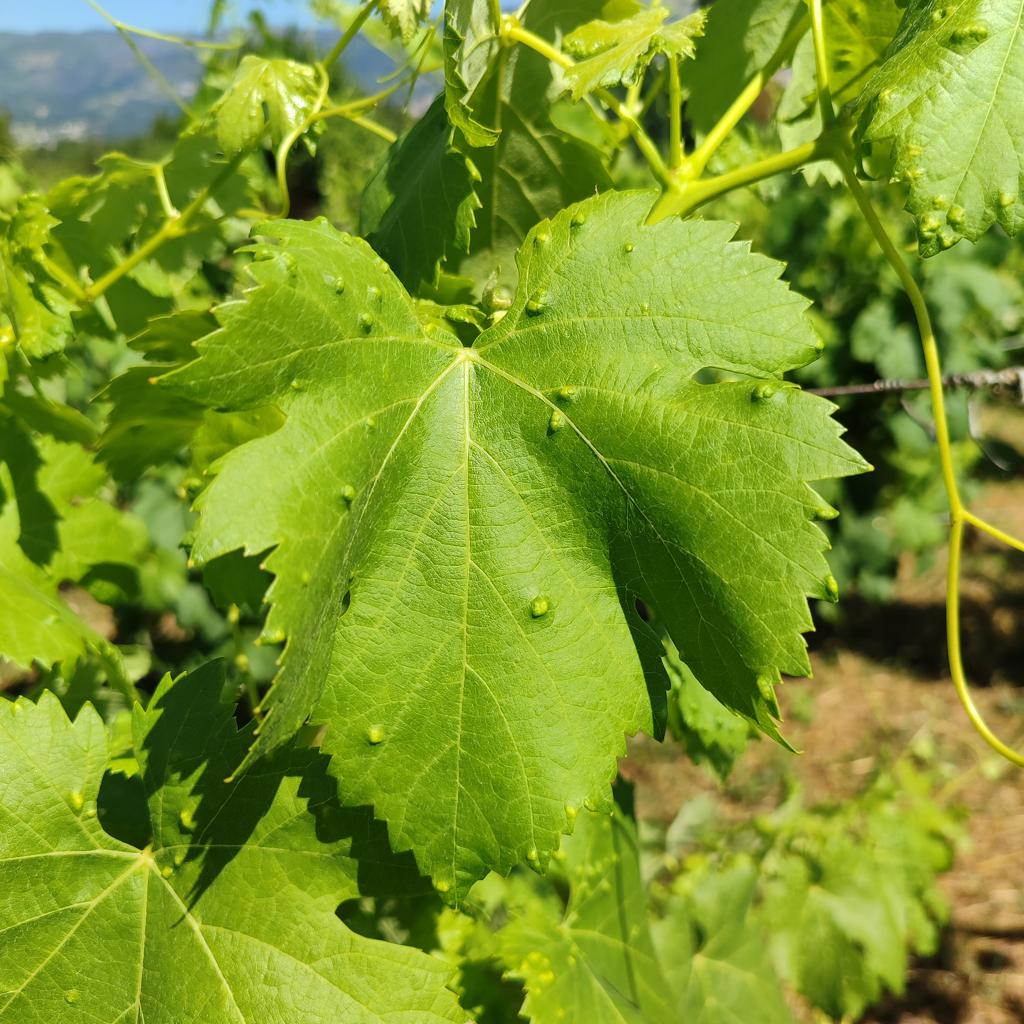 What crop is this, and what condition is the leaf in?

grapevine, erineum mite
